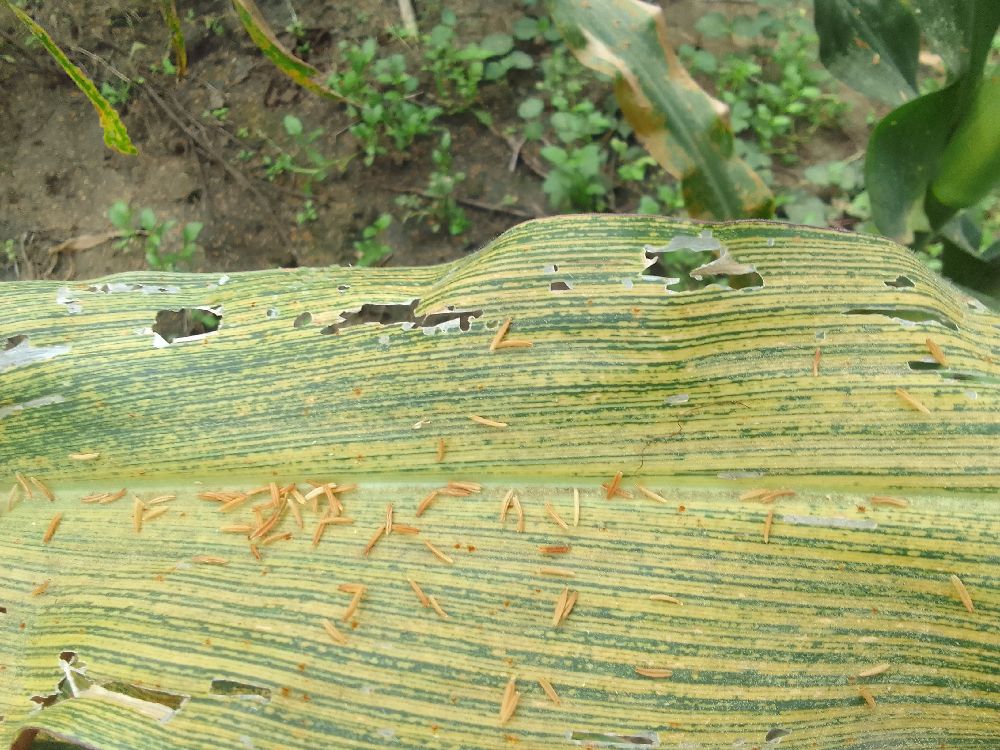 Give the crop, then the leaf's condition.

maize, maize streak virus
